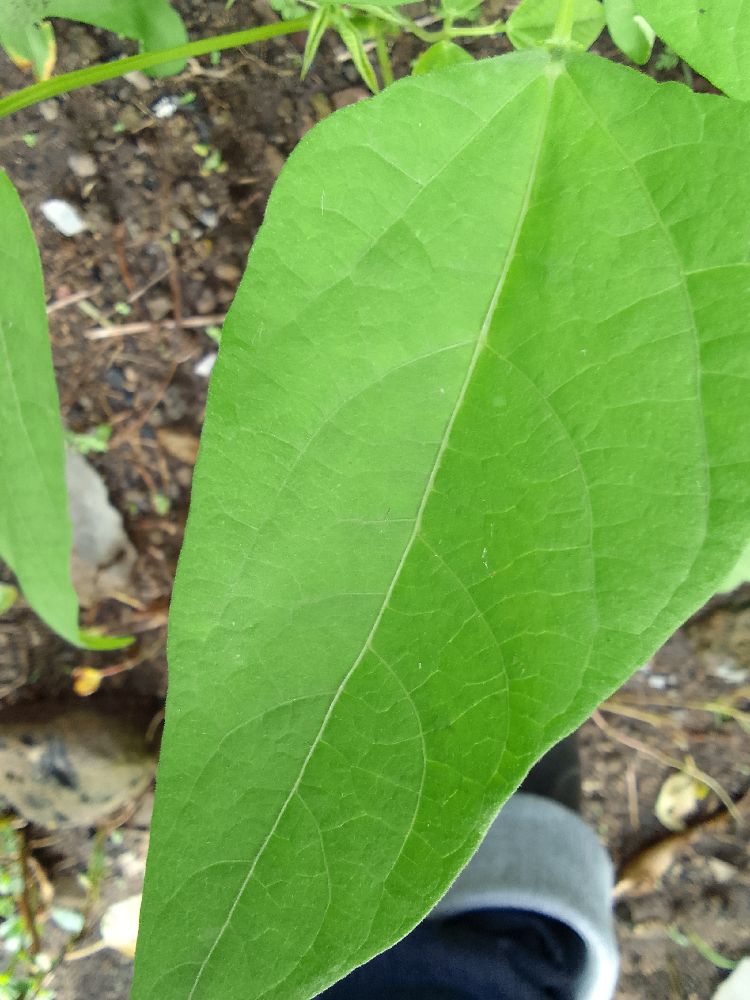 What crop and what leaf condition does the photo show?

common bean, healthy
